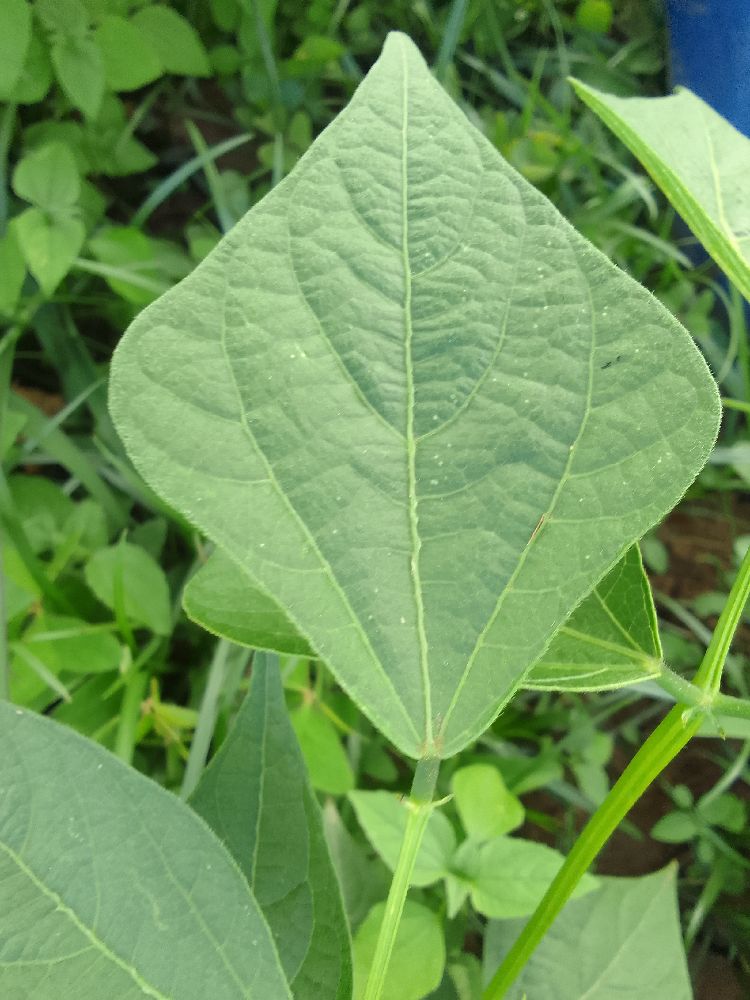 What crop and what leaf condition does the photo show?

common bean, healthy
